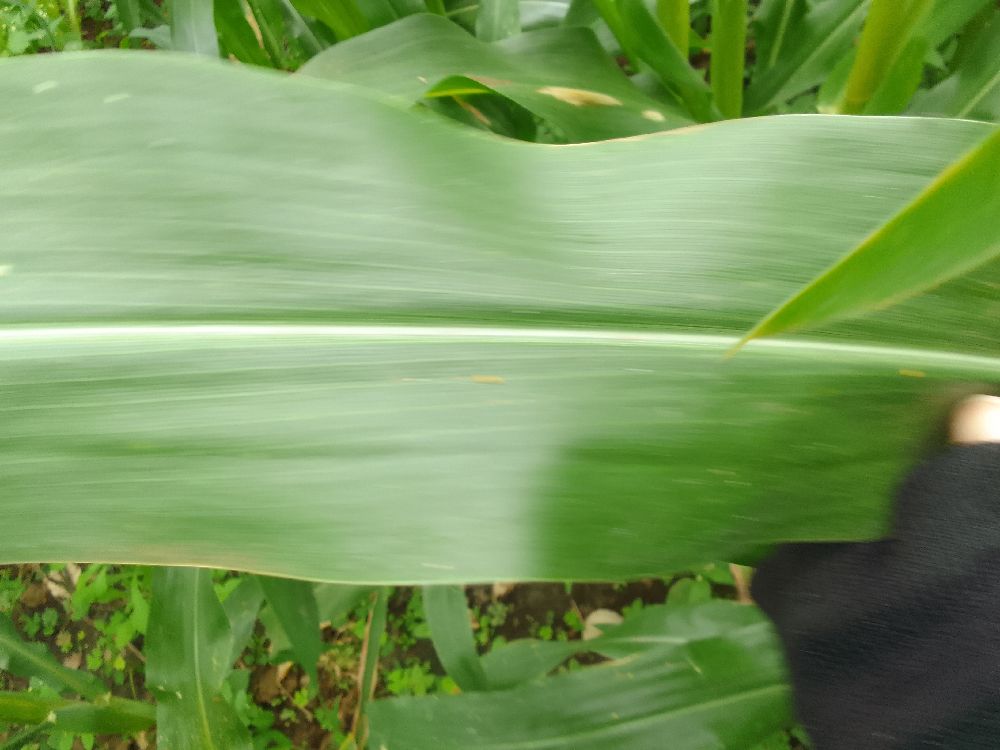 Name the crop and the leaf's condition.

maize, healthy
